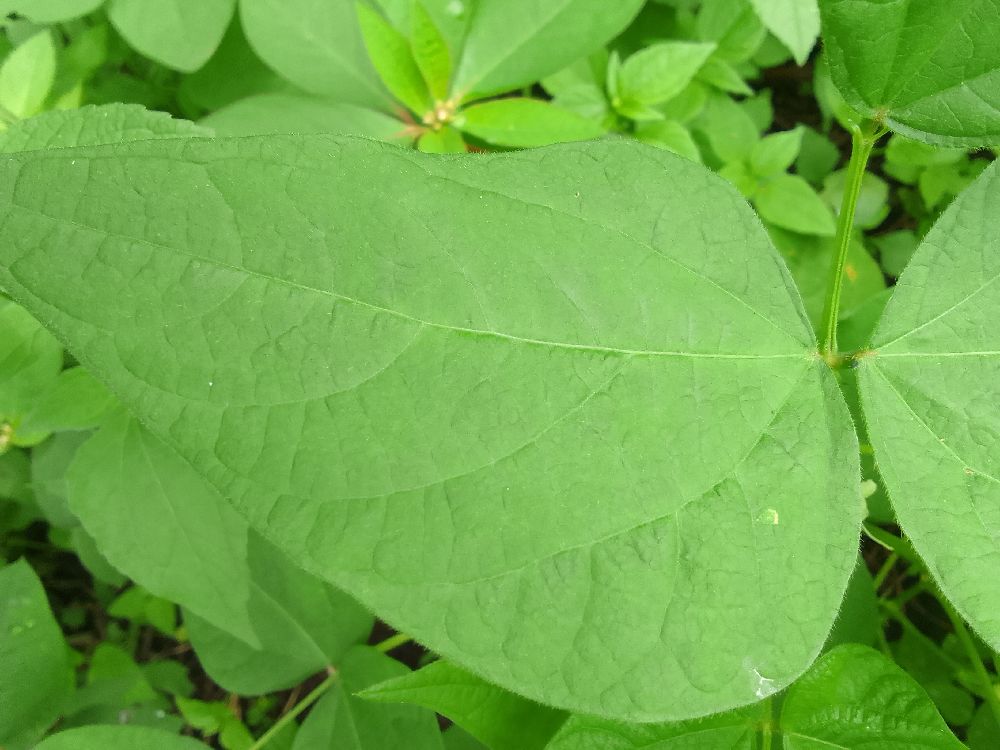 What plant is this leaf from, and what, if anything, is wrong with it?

common bean, healthy
